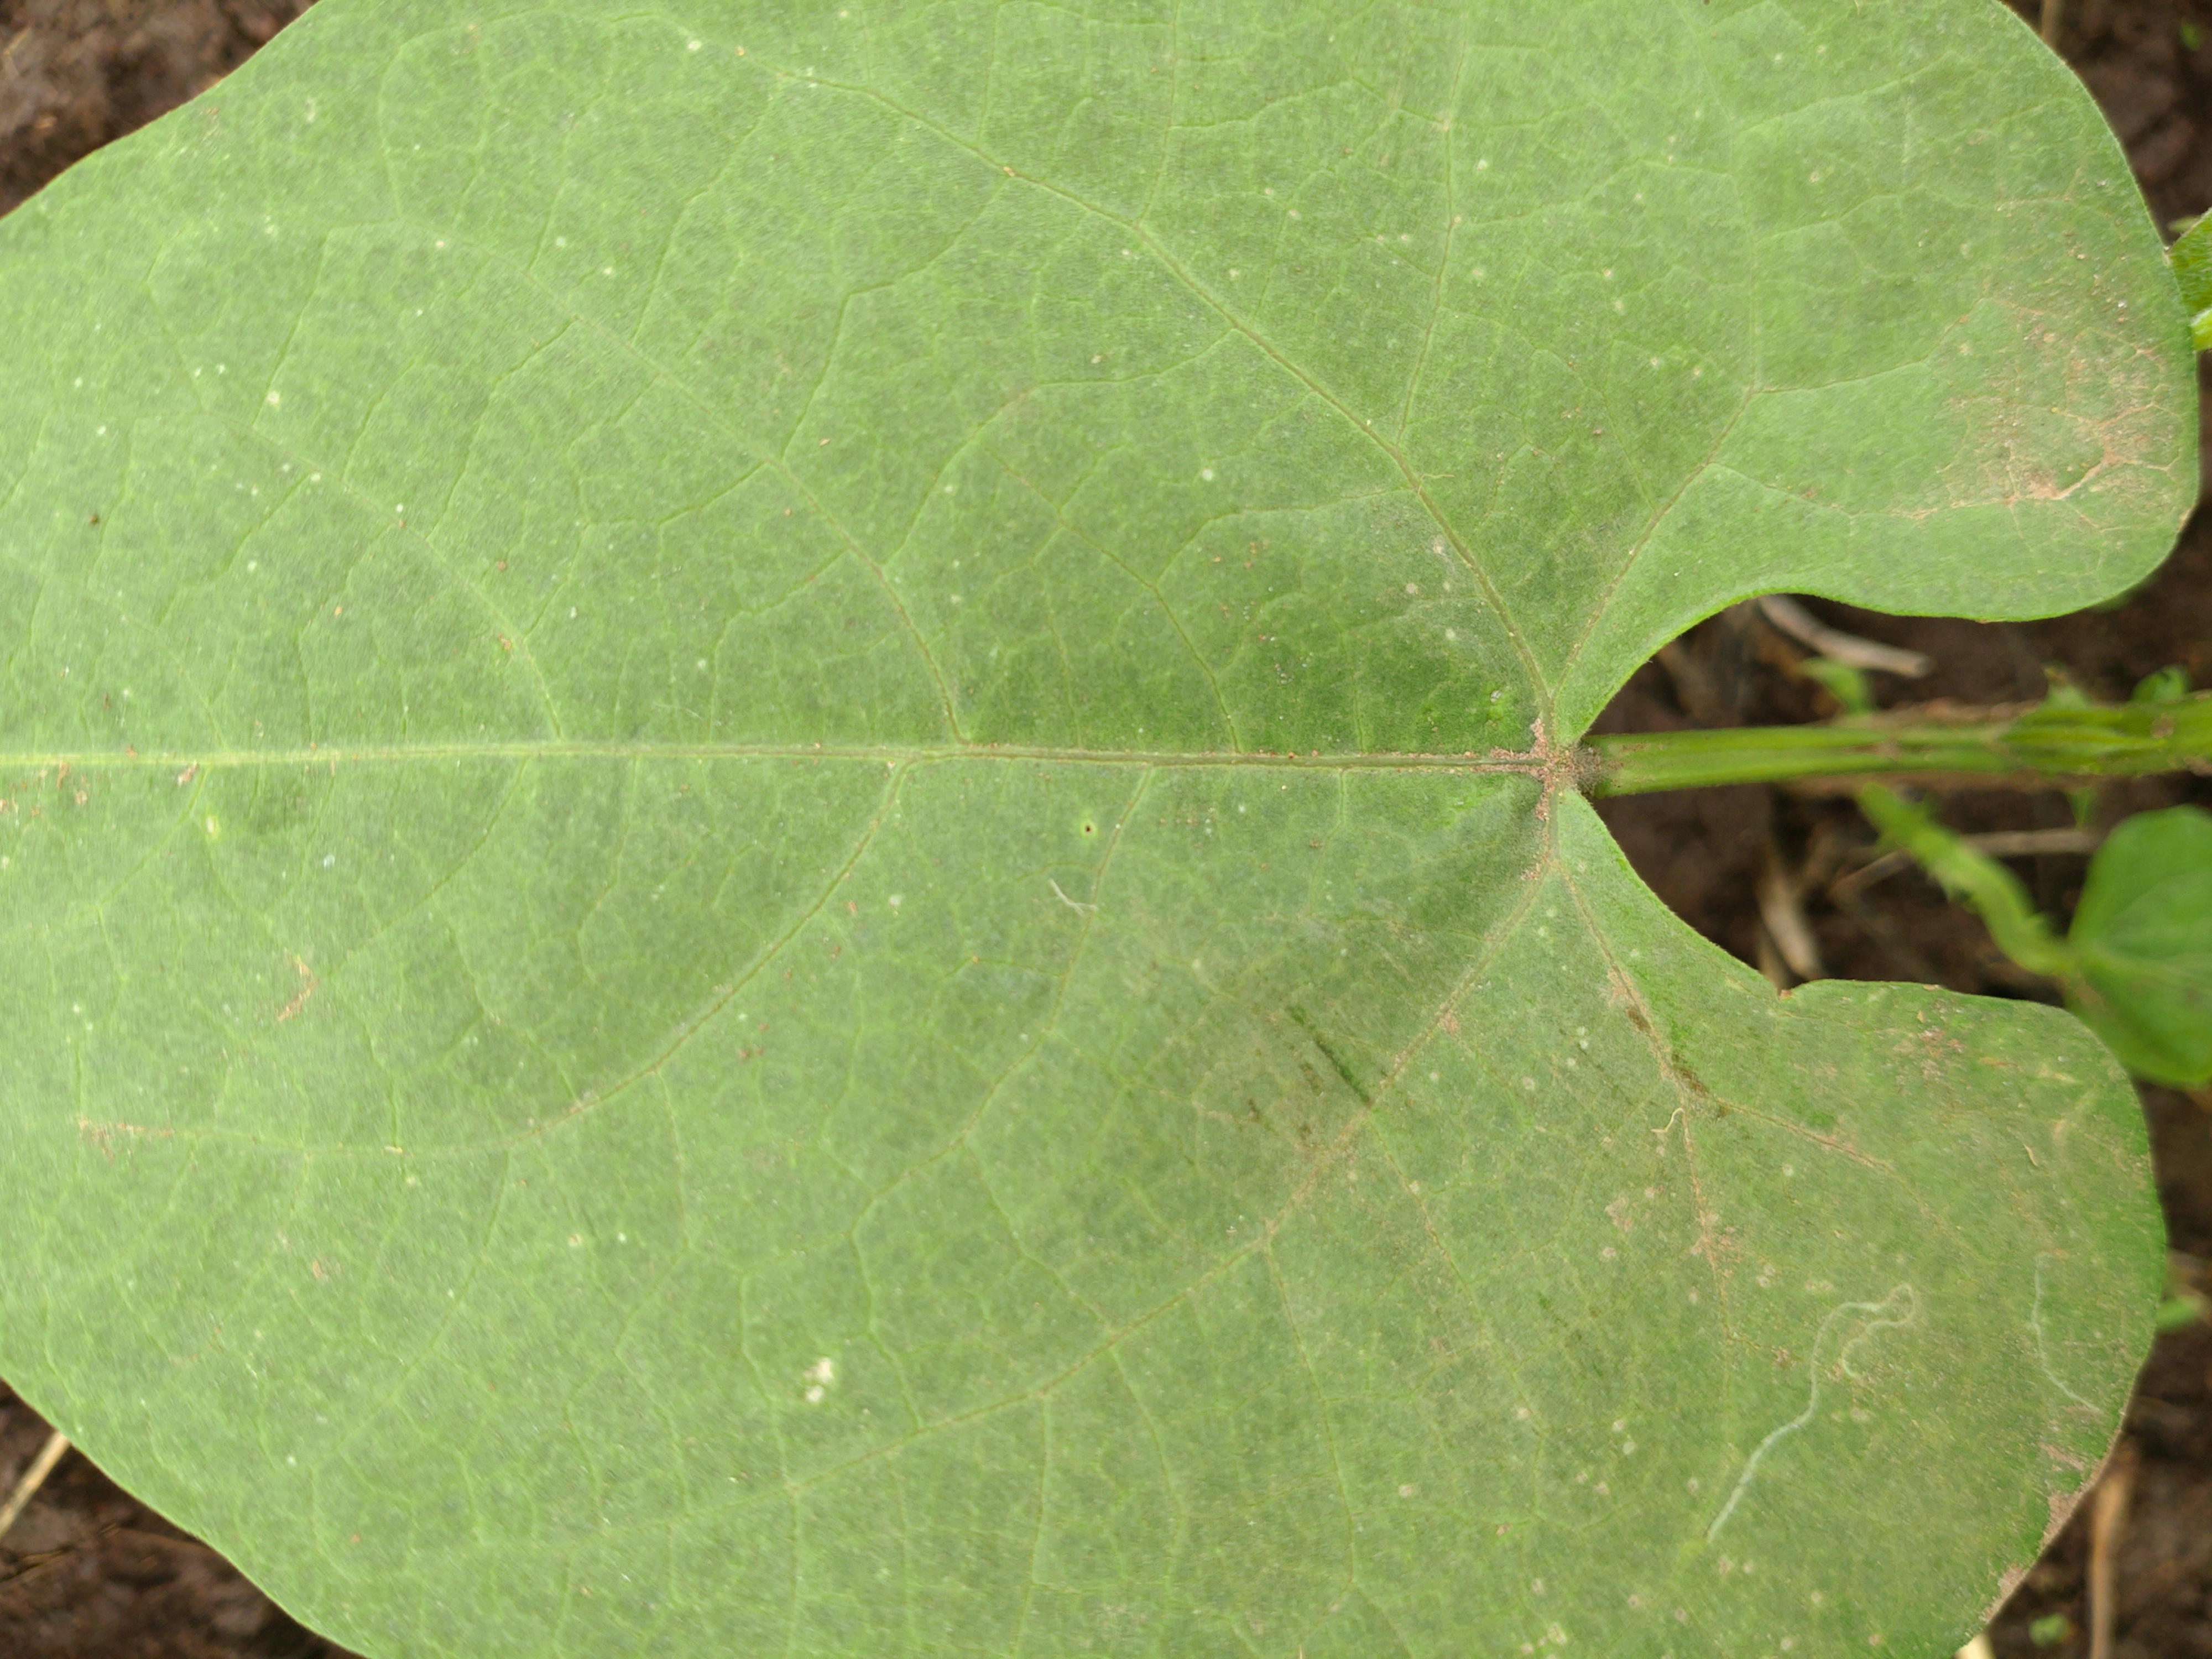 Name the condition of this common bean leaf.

healthy
